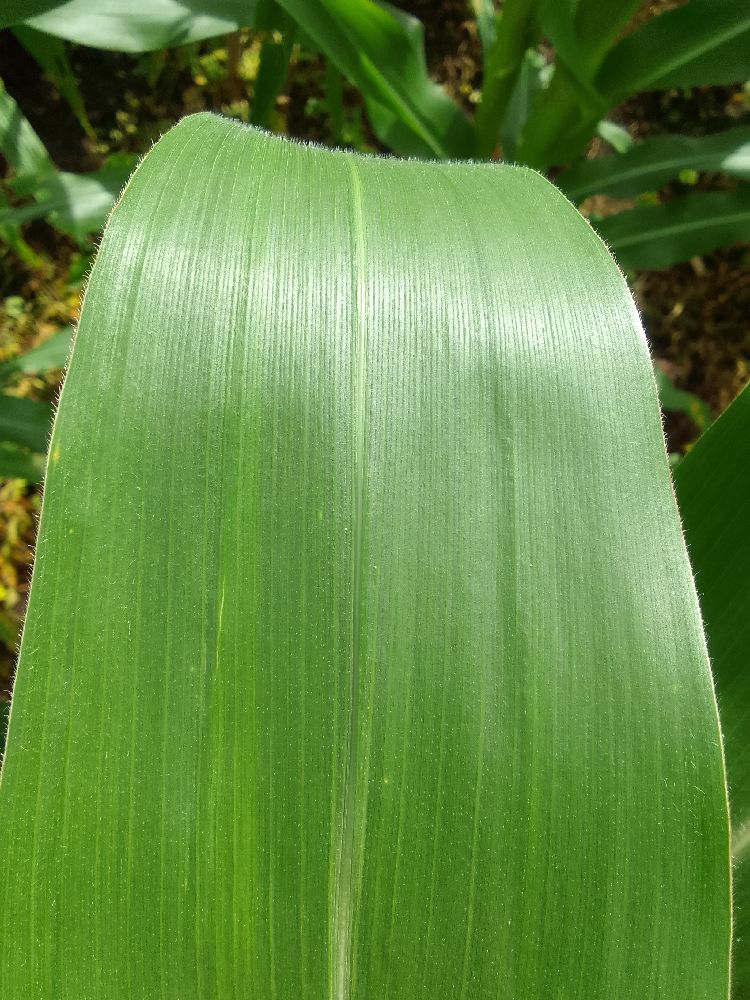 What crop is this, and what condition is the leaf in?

maize, healthy
